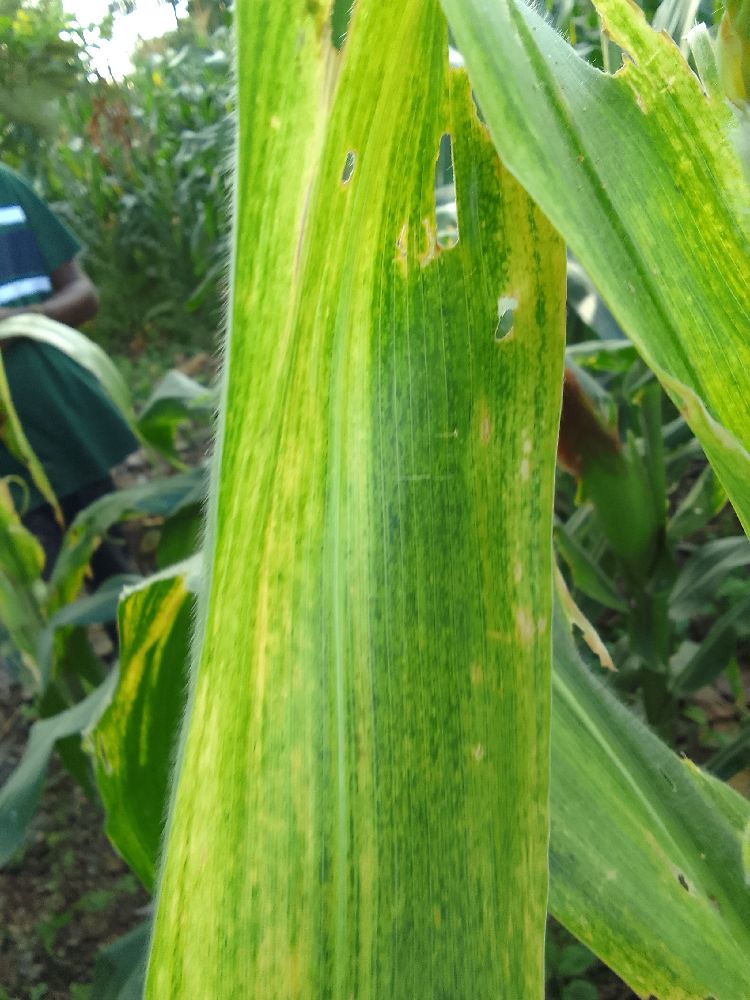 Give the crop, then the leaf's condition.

maize, maize lethal necrosis
